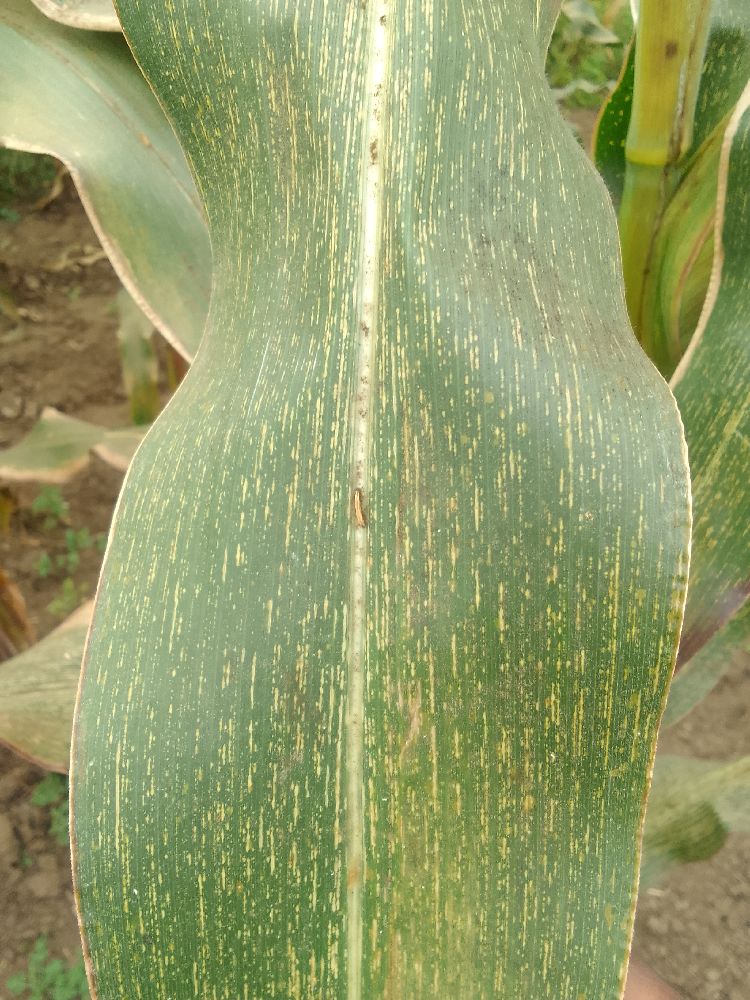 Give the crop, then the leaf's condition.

maize, maize streak virus
